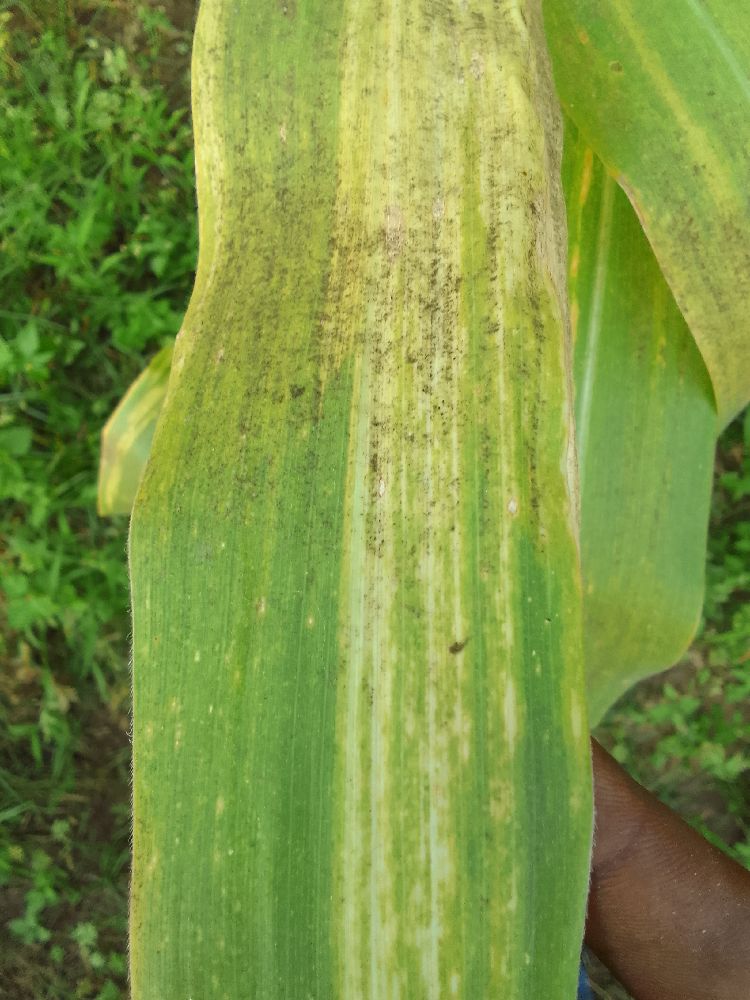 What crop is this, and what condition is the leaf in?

maize, maize lethal necrosis
